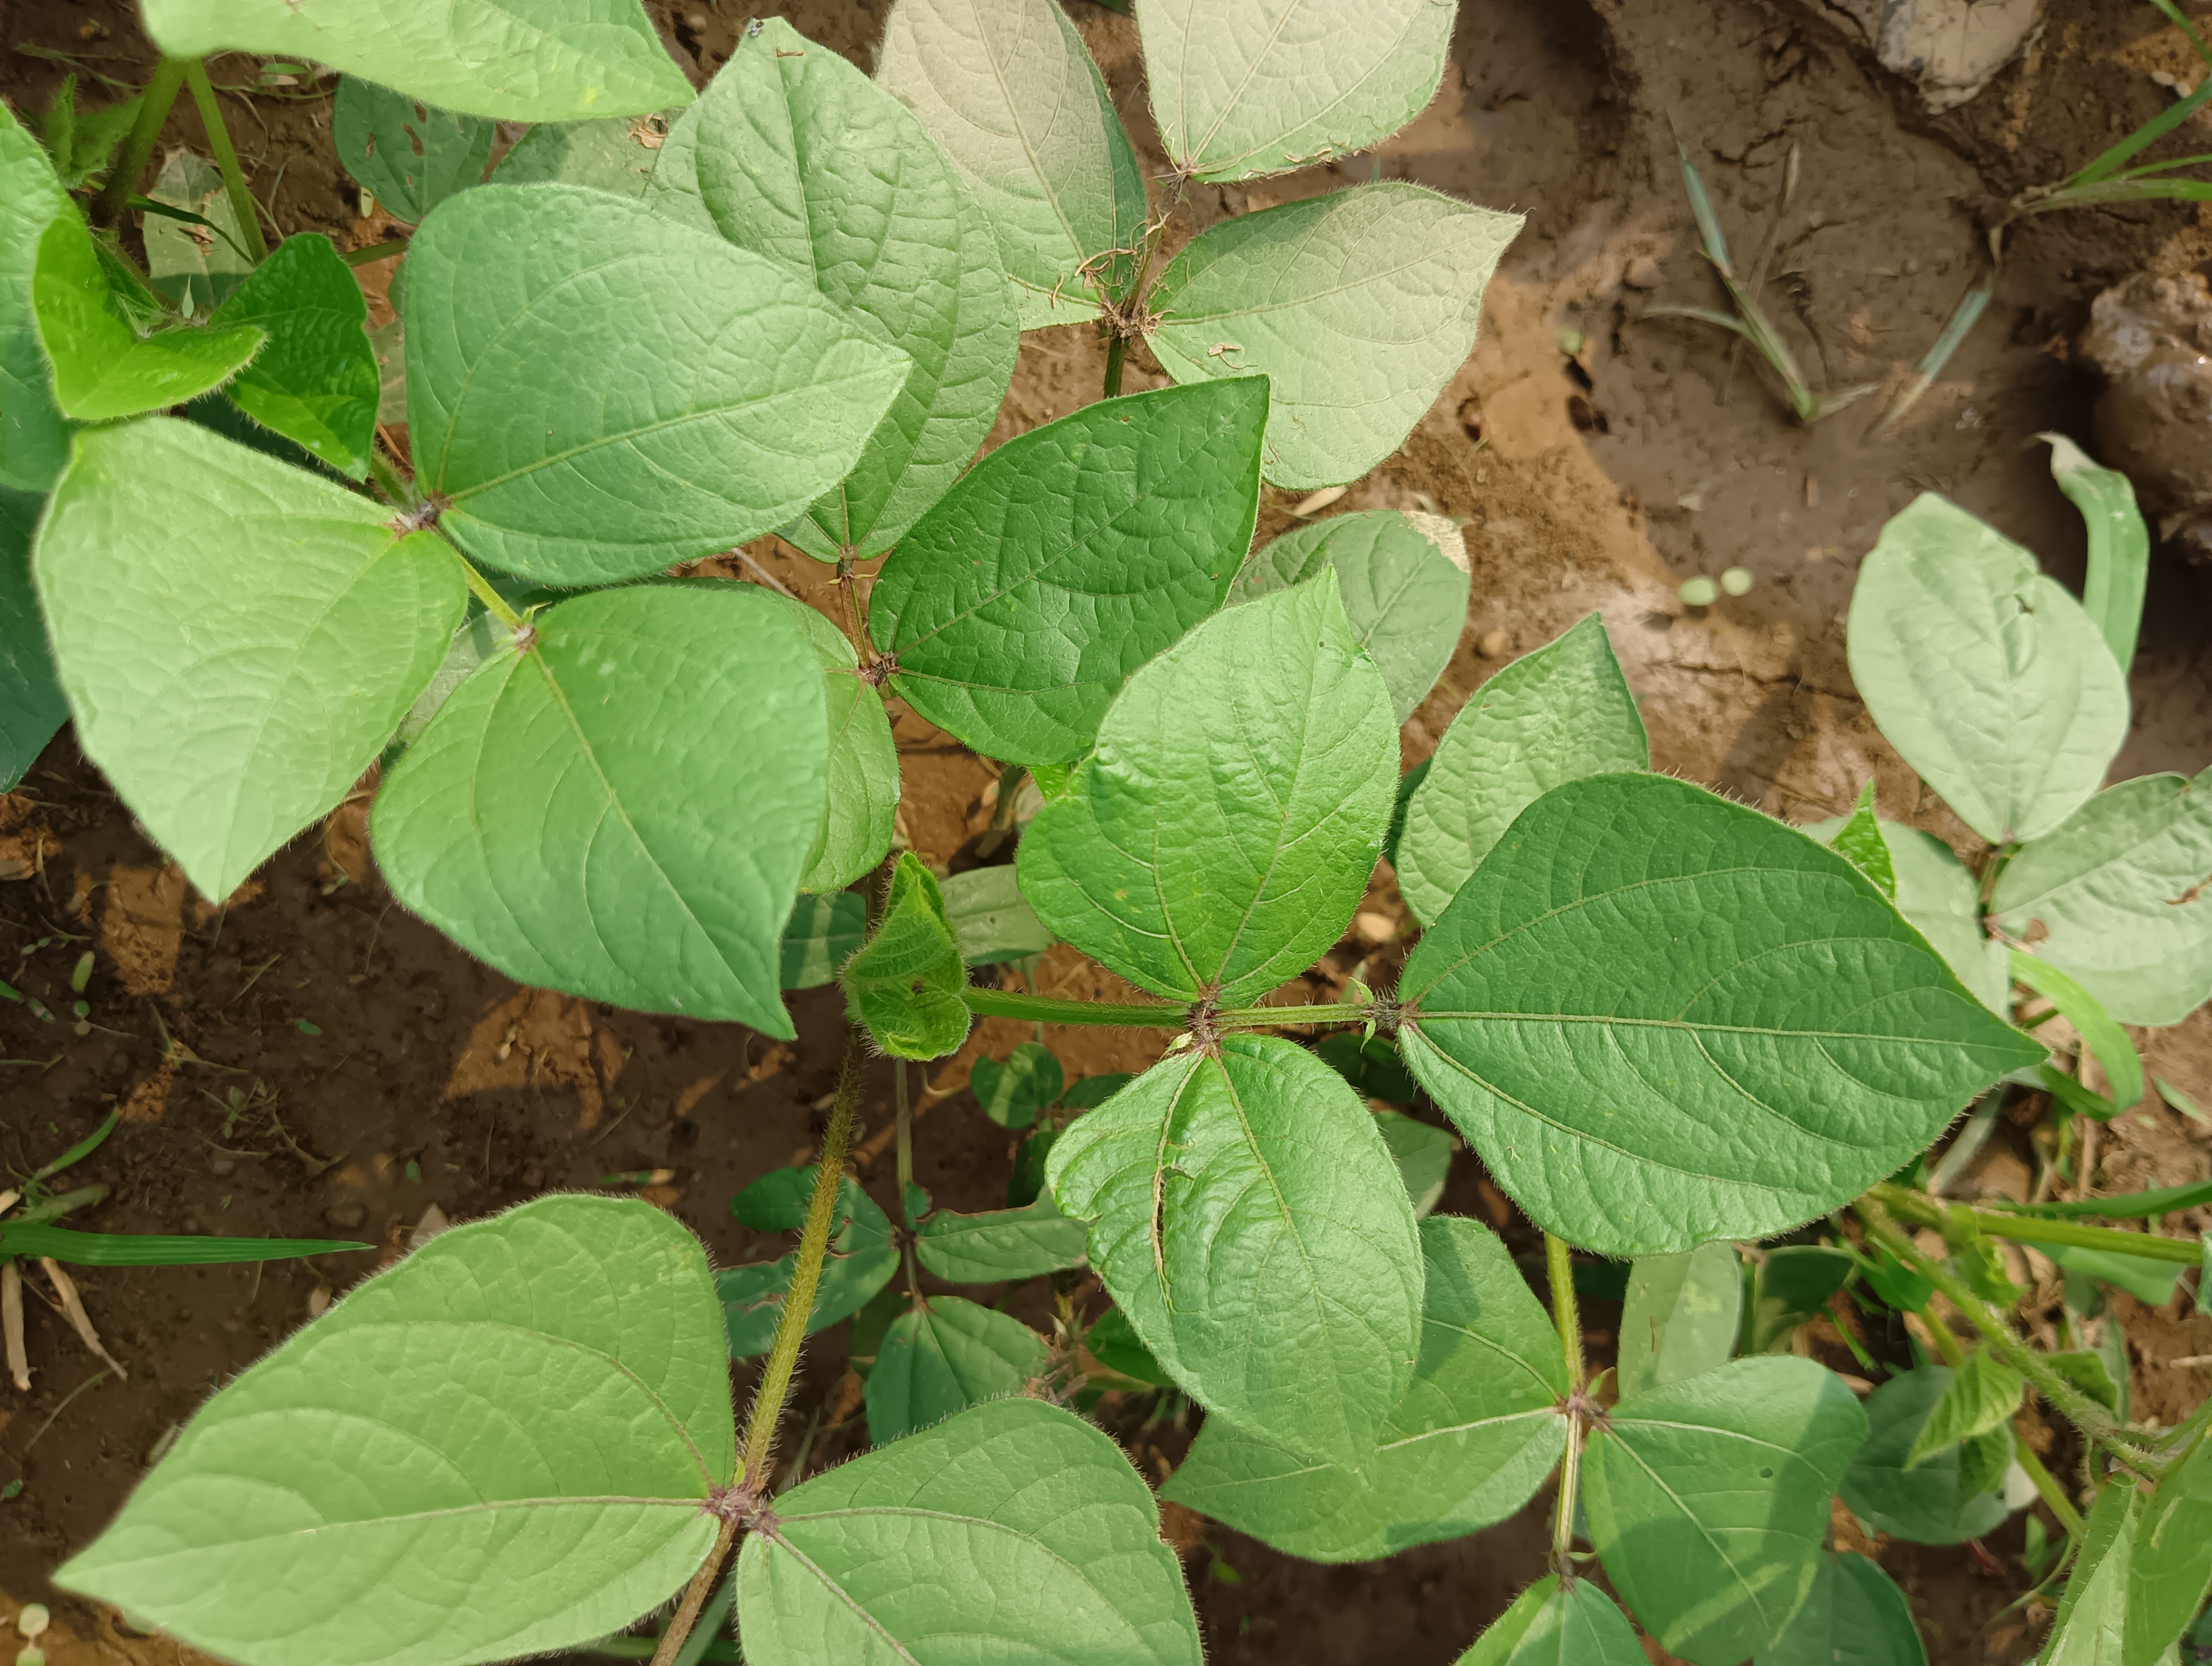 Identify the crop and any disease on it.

mungbean, healthy
